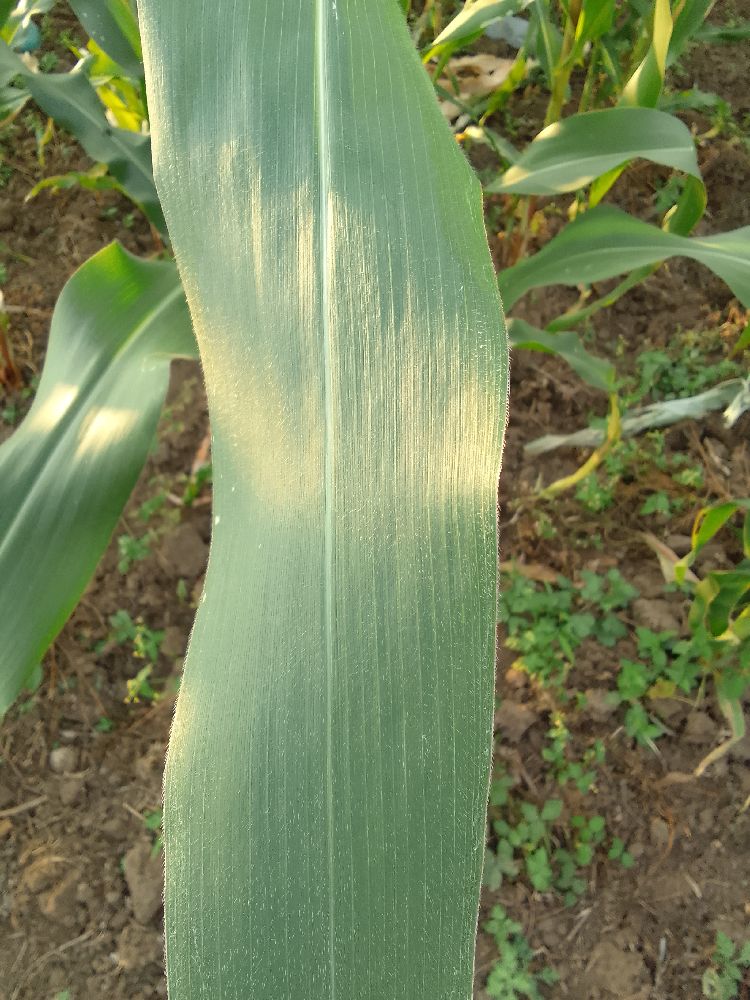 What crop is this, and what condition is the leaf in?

maize, healthy
